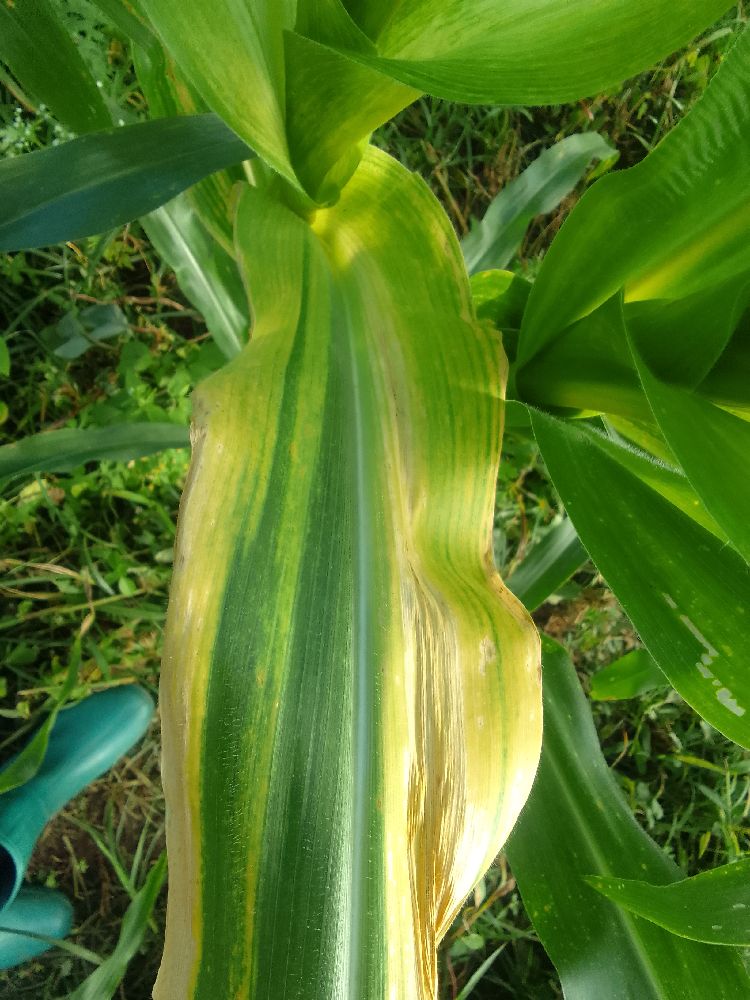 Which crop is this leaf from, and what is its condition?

maize, maize lethal necrosis
